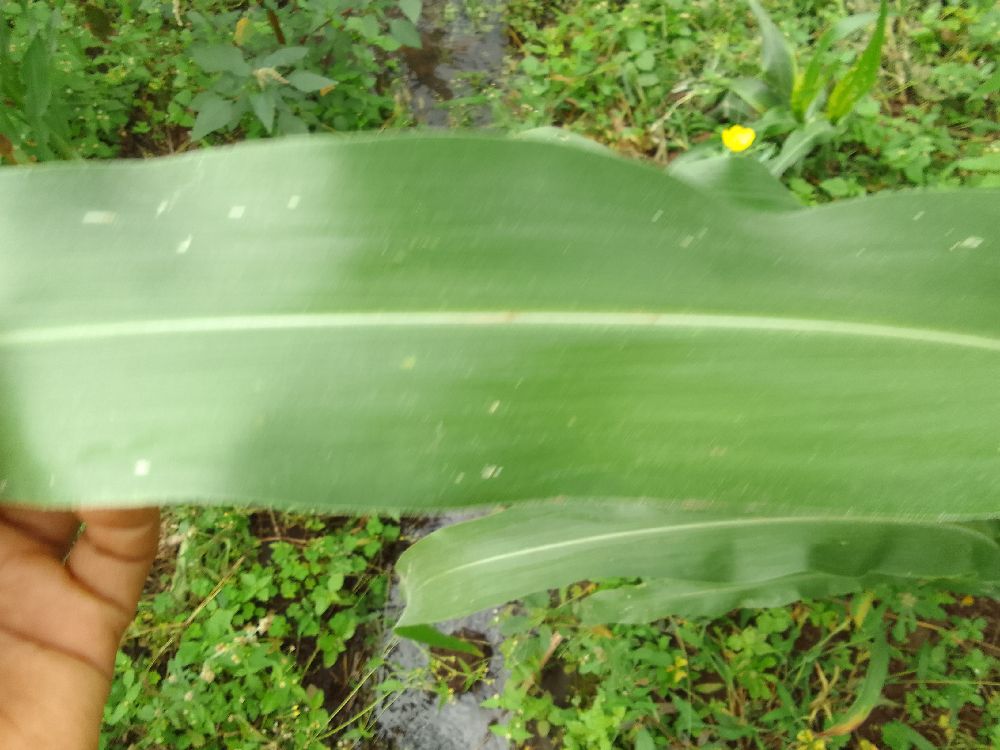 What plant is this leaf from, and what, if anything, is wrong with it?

maize, healthy
